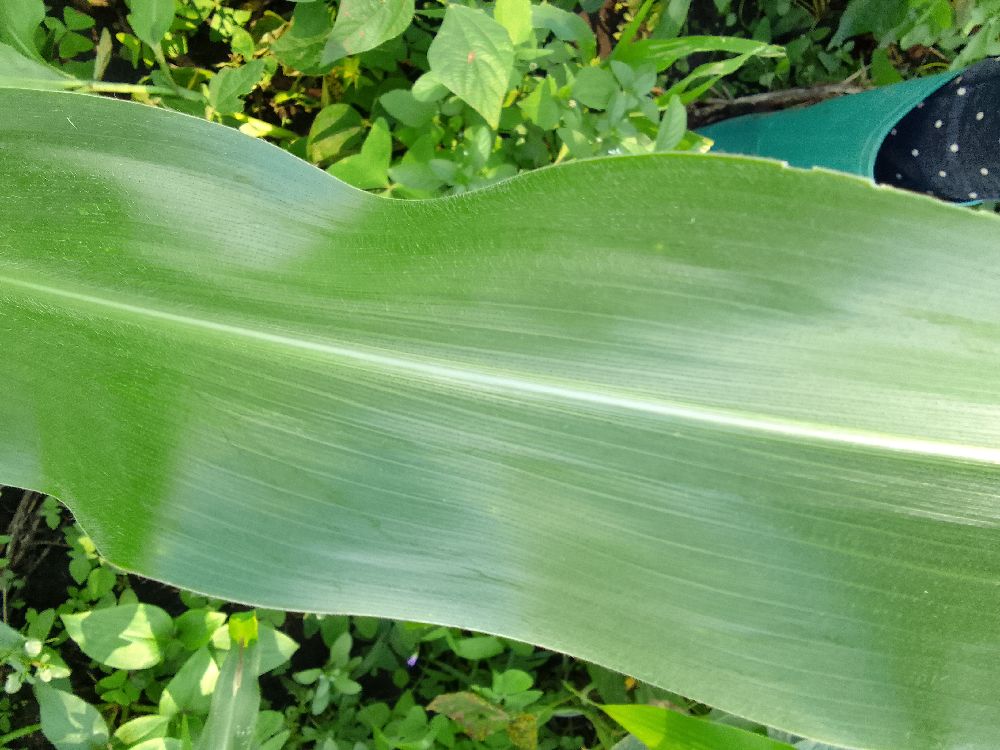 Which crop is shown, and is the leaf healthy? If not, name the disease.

maize, healthy
